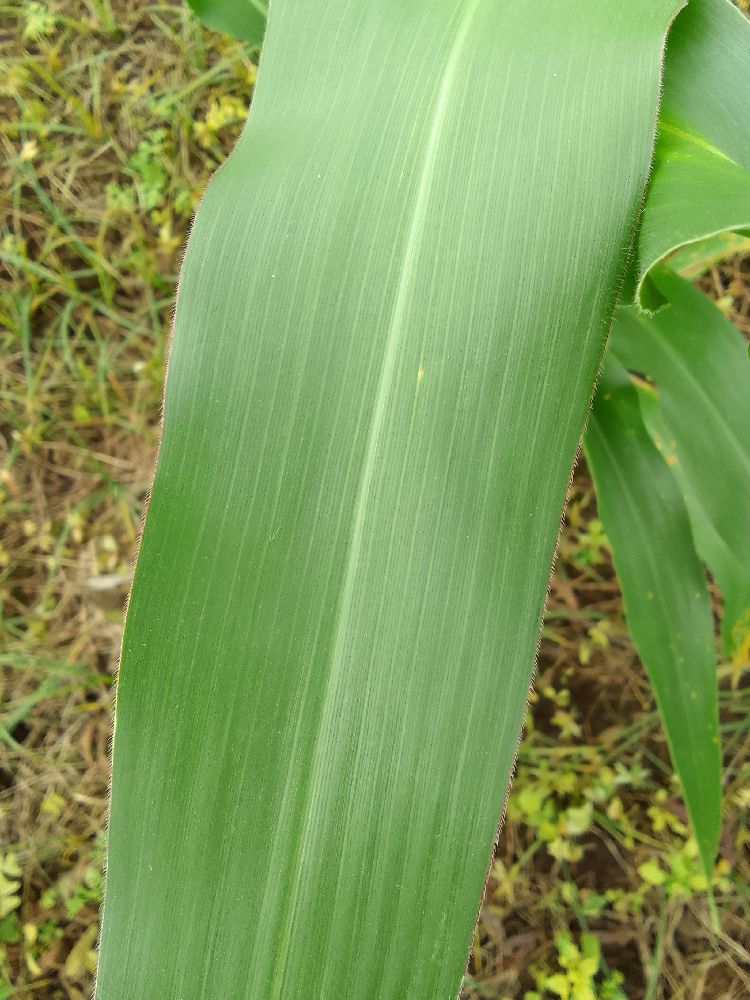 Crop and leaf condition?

maize, healthy
